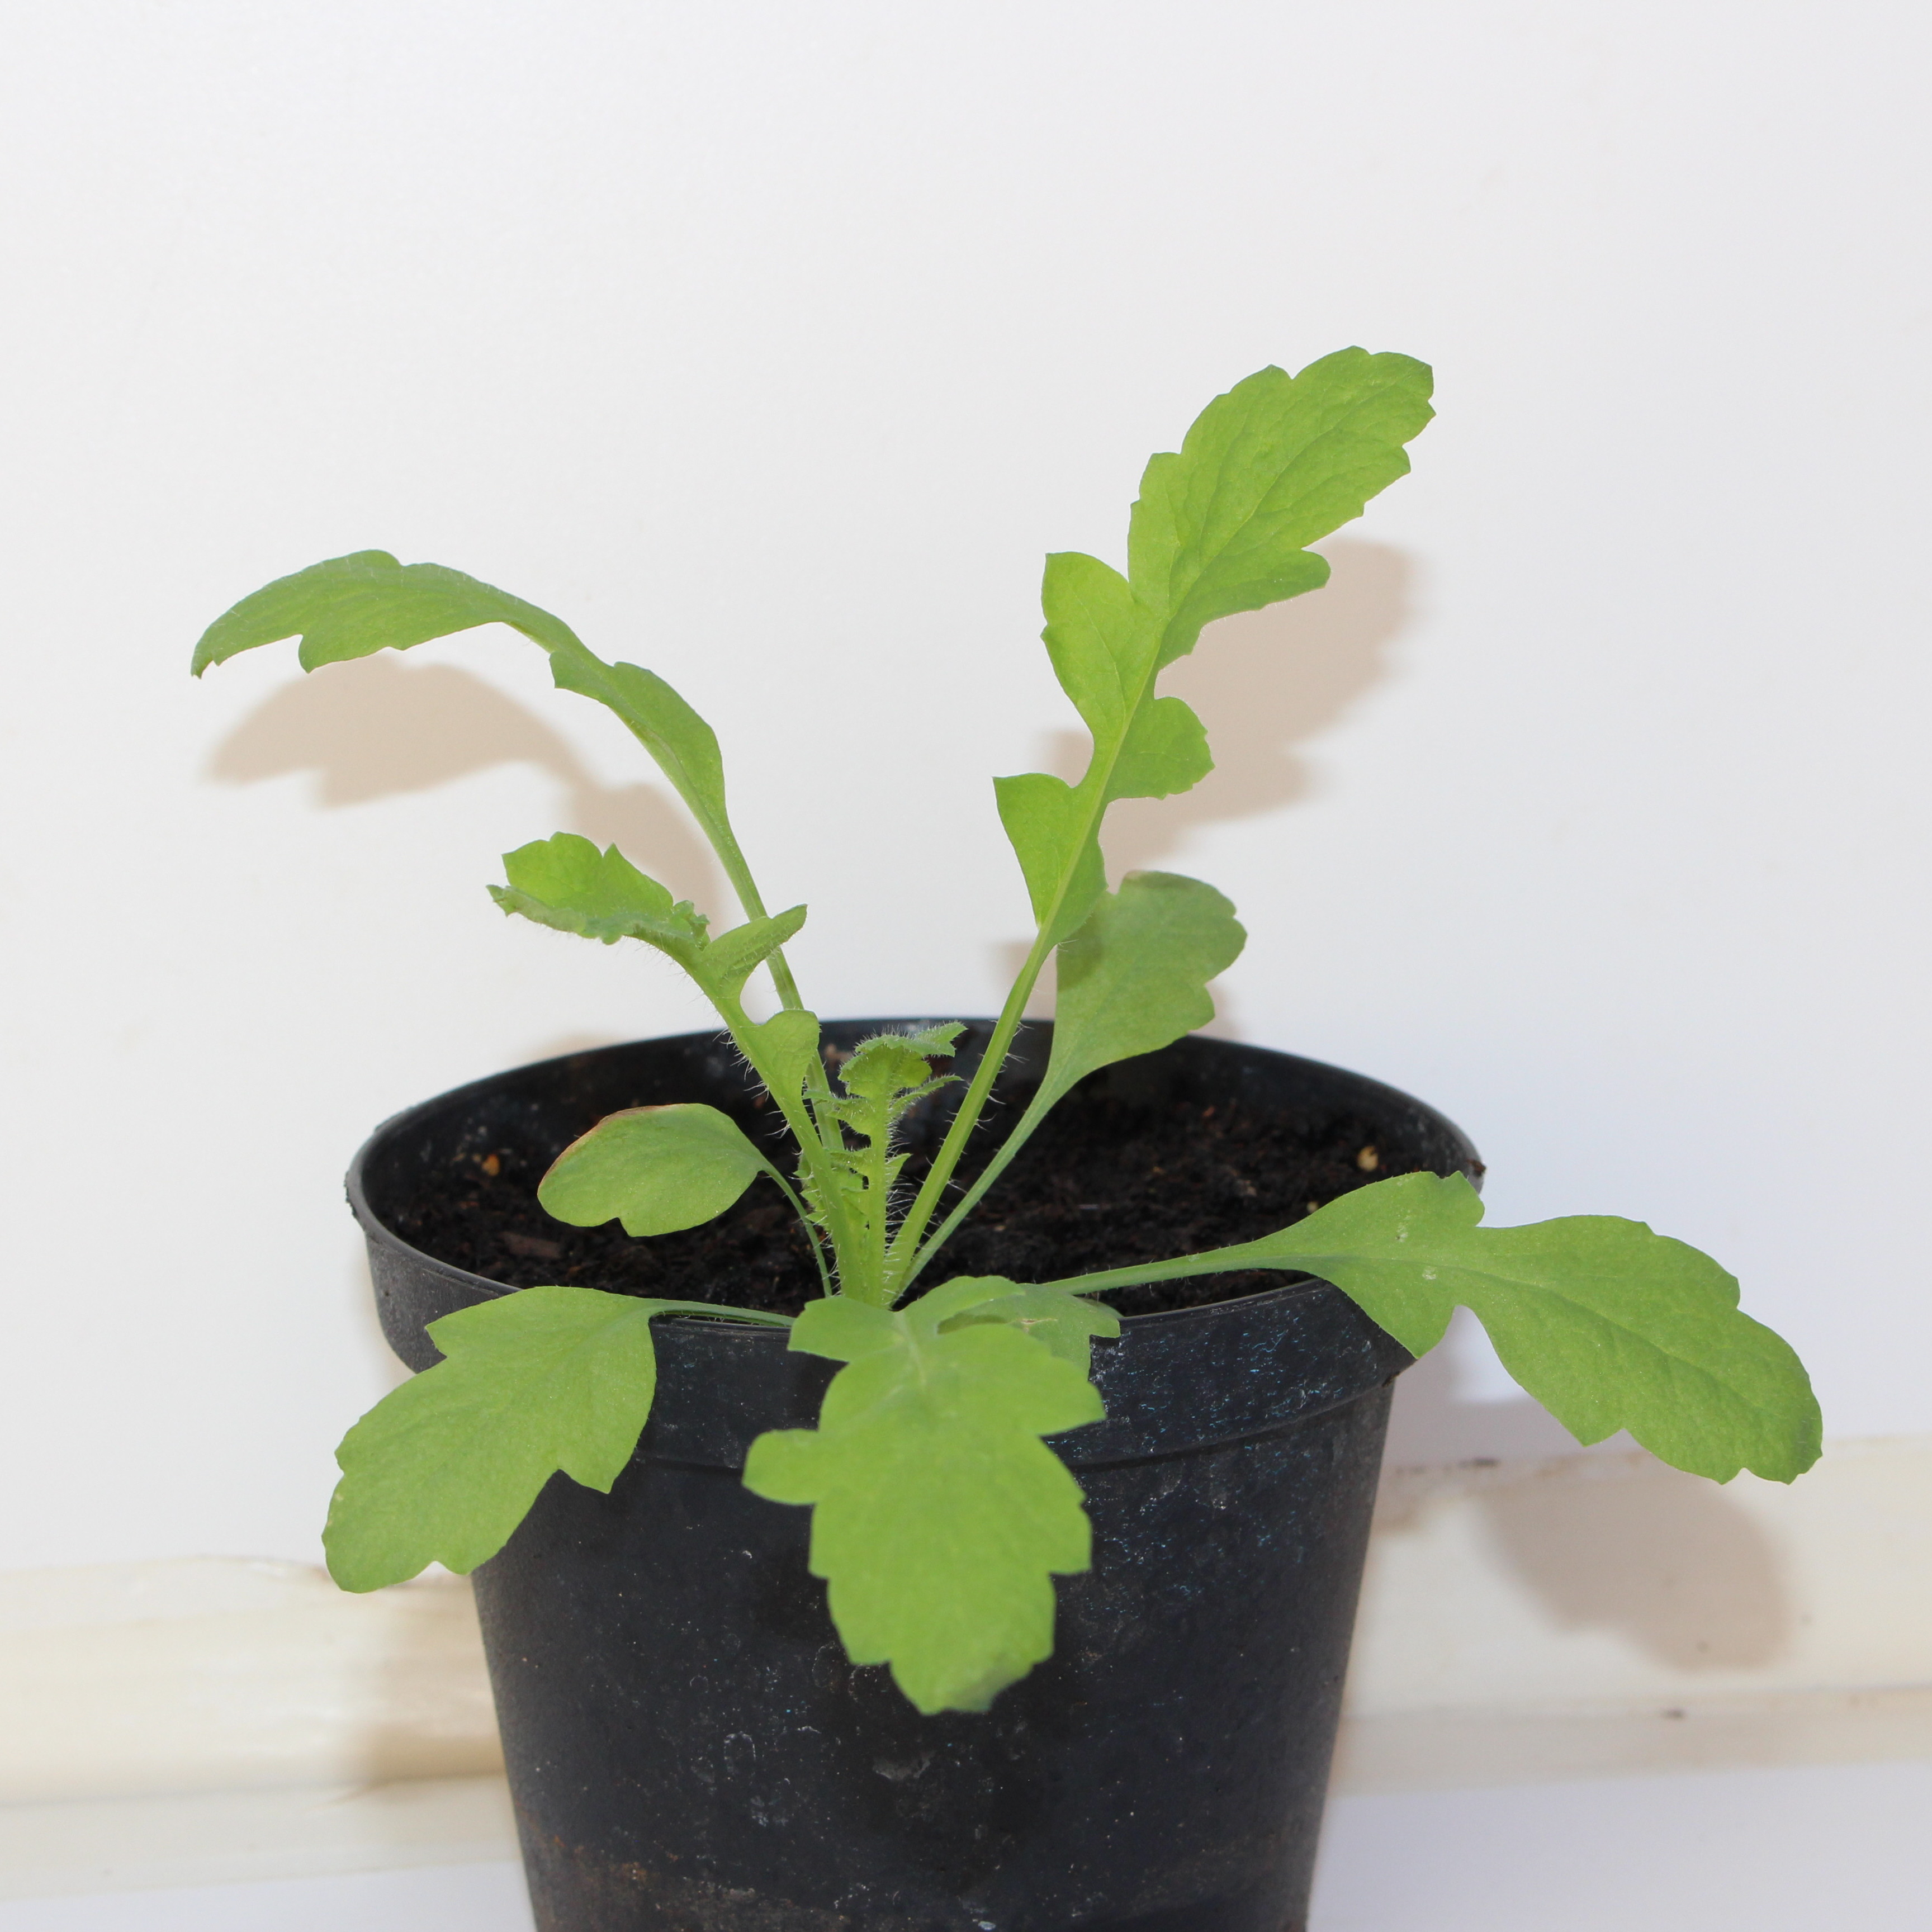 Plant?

Papaver rhoeas
